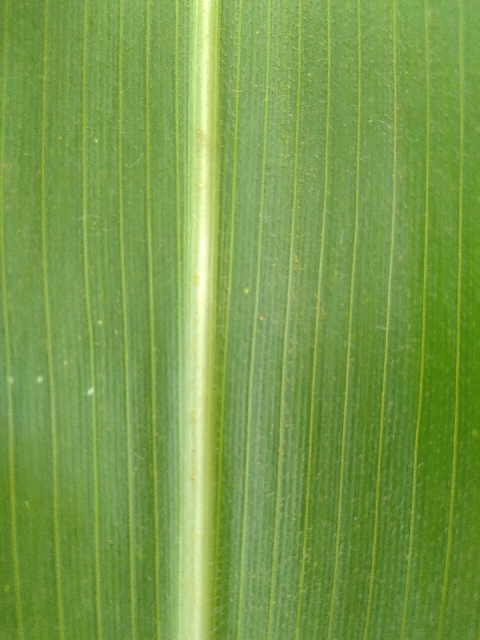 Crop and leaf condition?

maize, healthy
